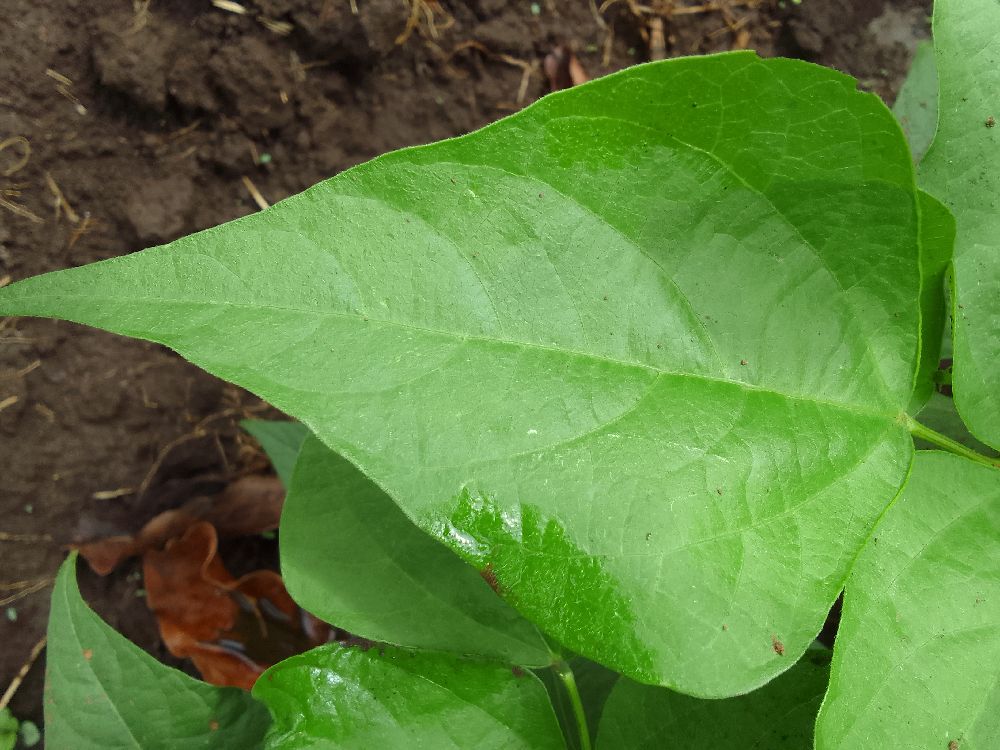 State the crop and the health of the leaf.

common bean, healthy
